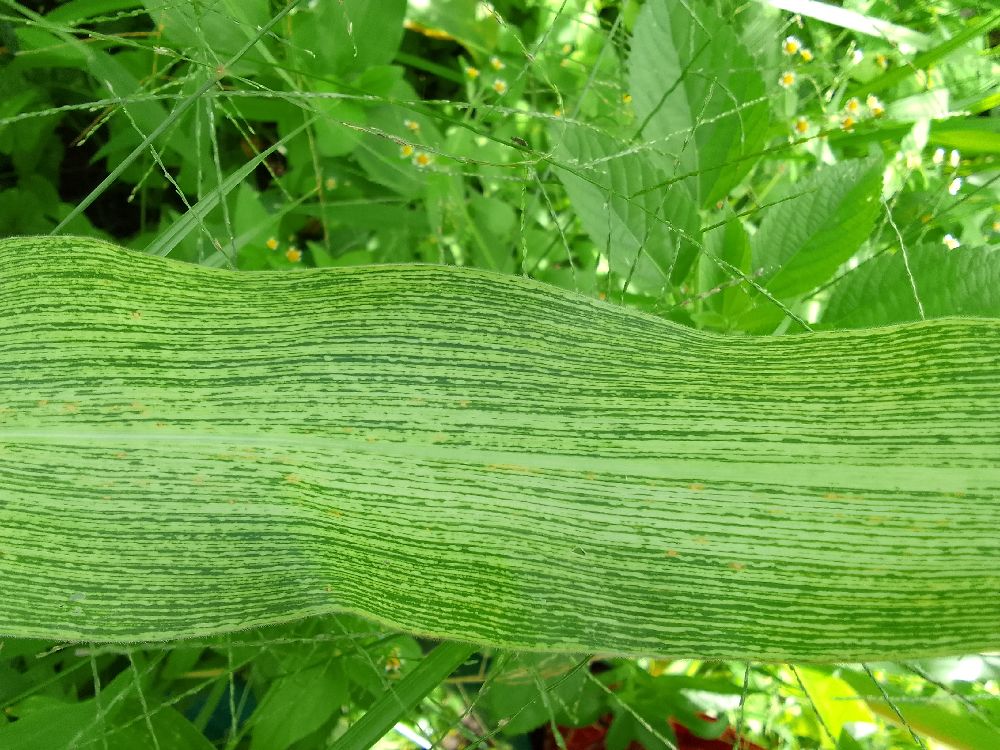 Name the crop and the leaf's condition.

maize, maize streak virus
